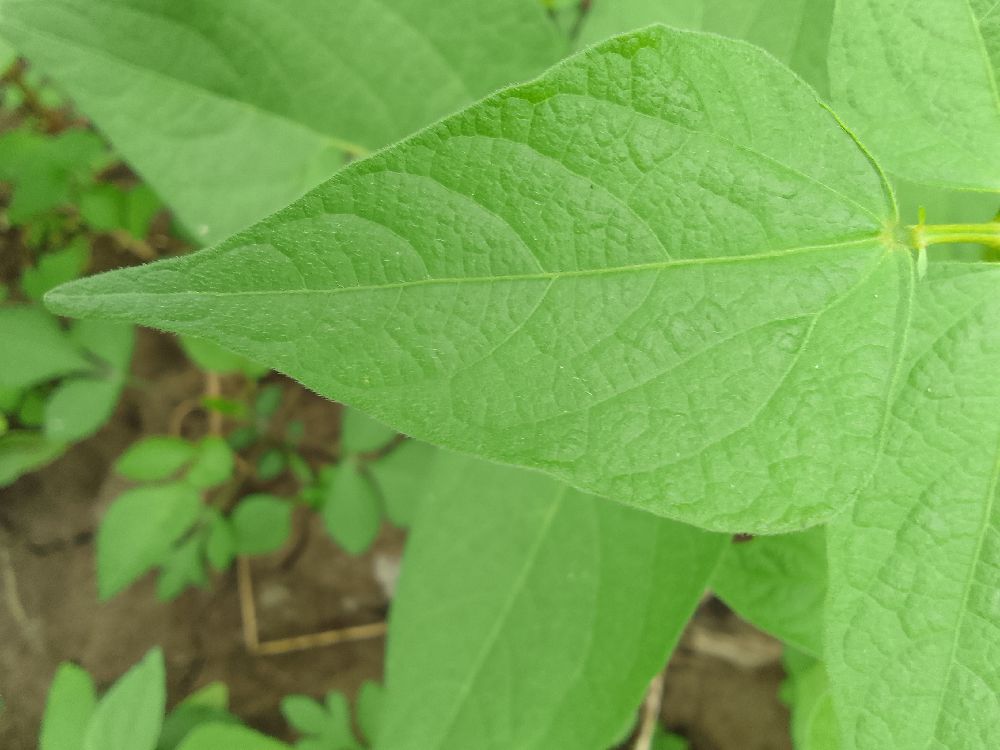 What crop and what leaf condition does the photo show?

common bean, healthy
